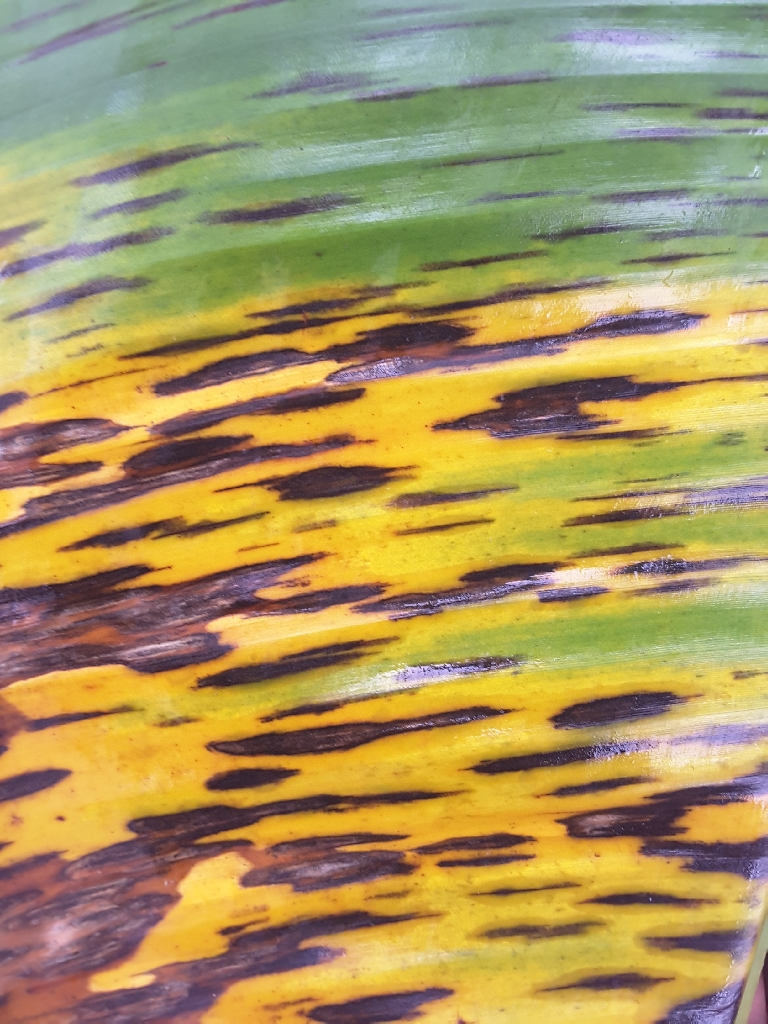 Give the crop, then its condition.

banana, black sigatoka
